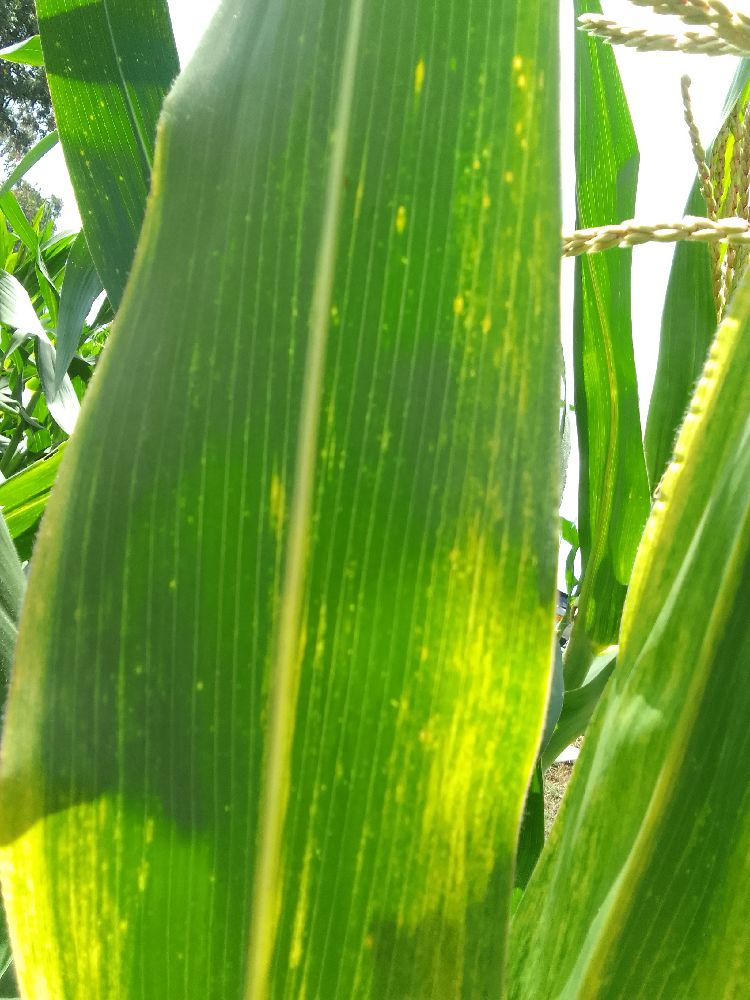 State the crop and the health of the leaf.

maize, maize lethal necrosis
